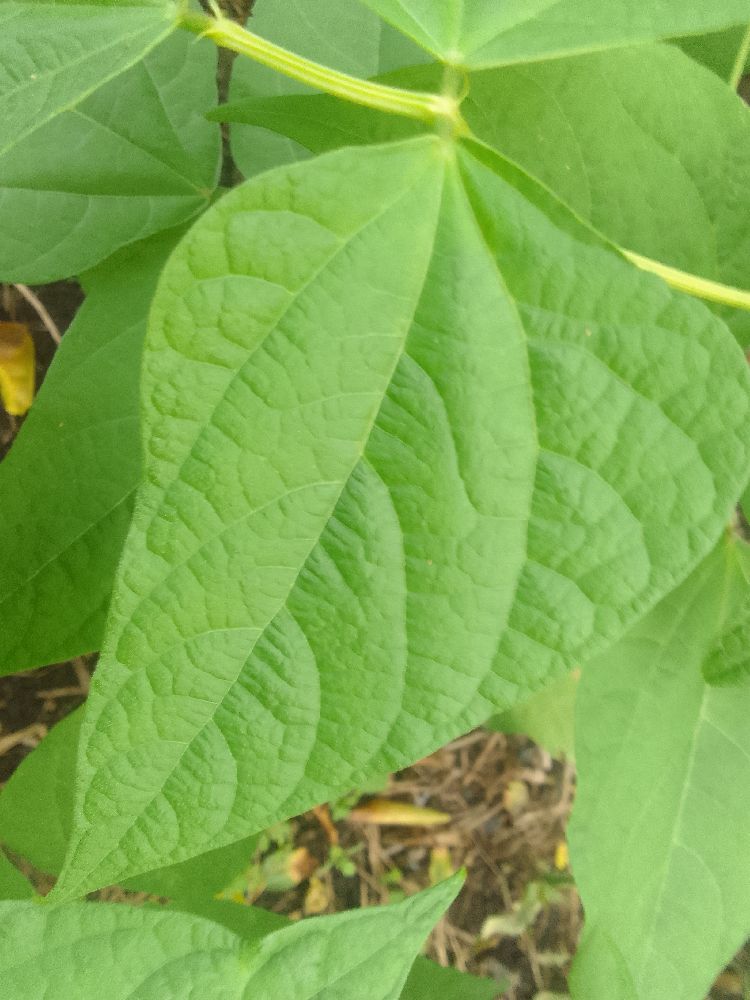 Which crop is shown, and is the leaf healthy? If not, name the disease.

common bean, healthy
